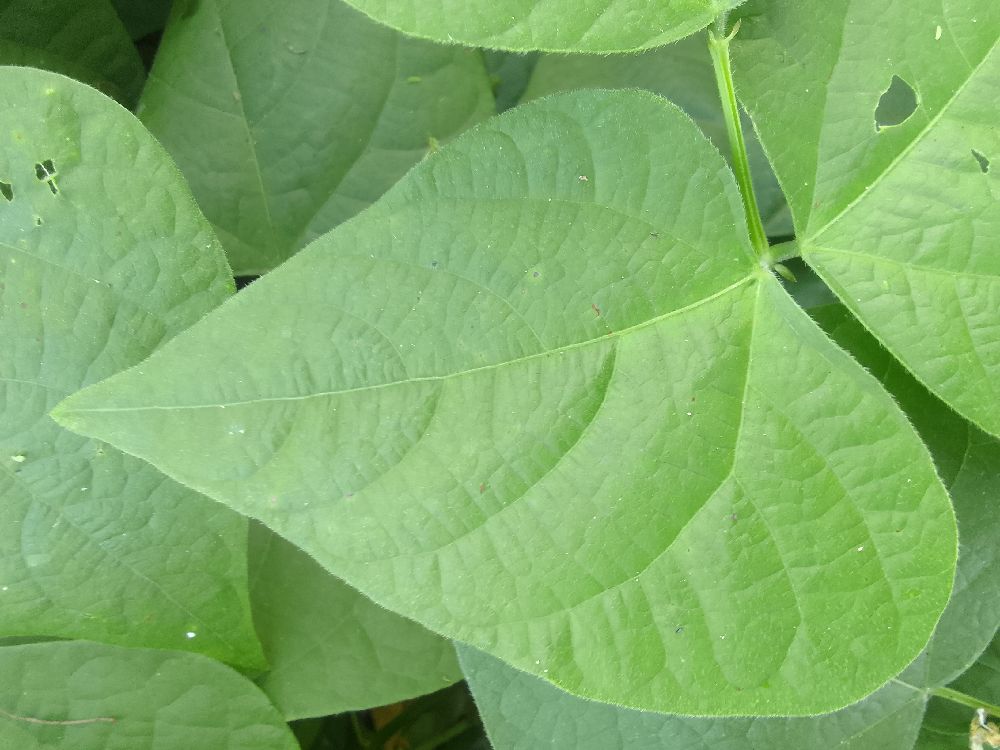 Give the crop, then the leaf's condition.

common bean, healthy
